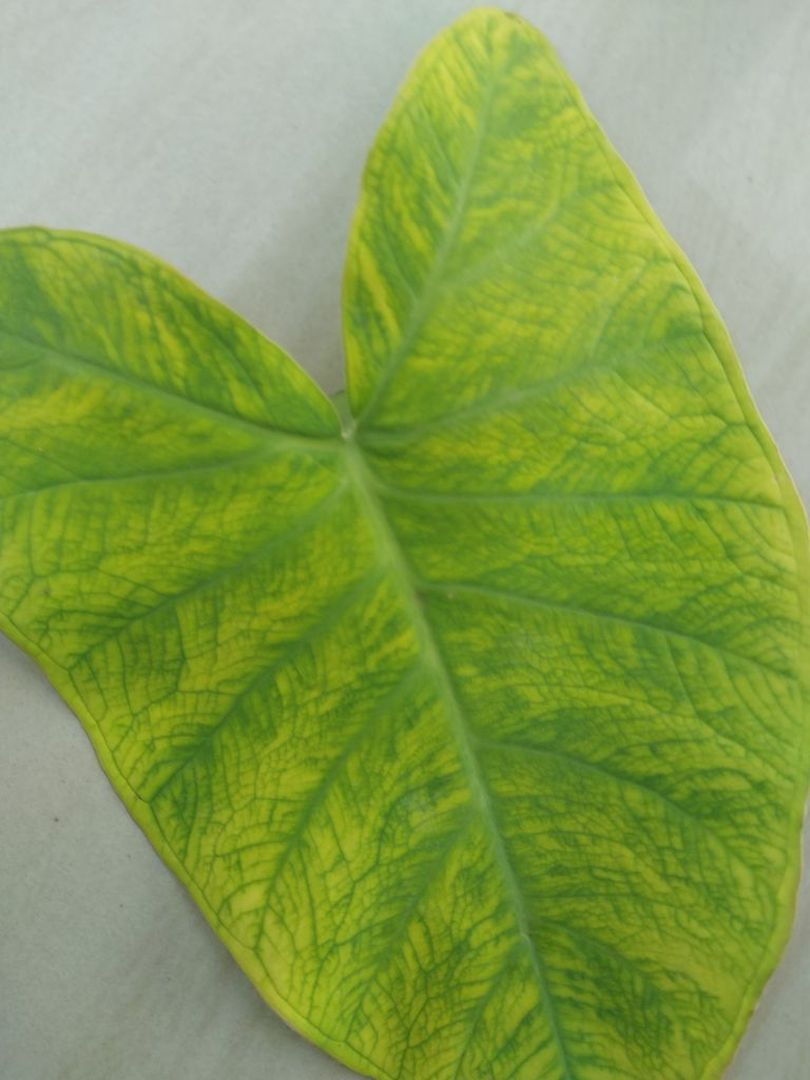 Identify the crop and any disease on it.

taro, mosaic
